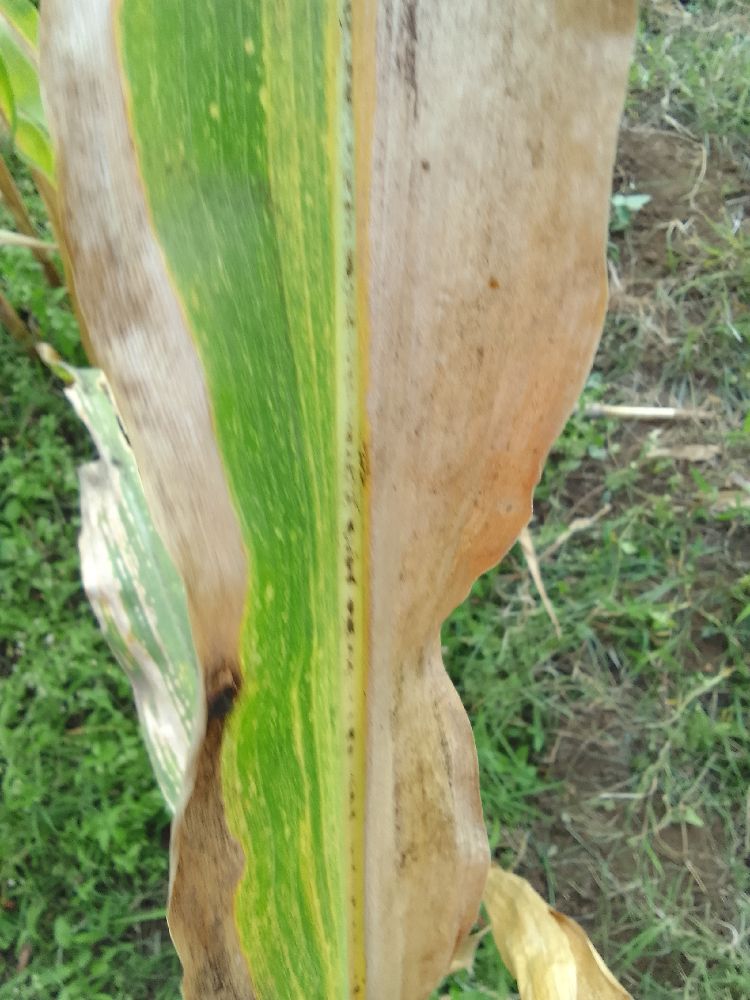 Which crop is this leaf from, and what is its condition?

maize, maize lethal necrosis
